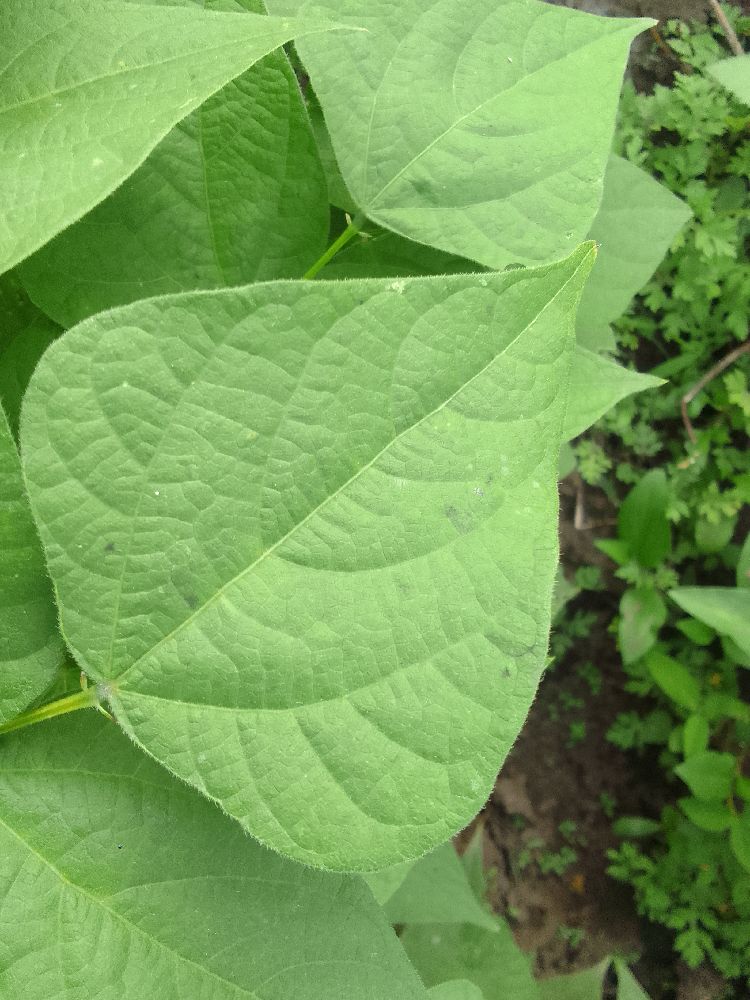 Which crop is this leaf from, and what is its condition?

common bean, healthy
